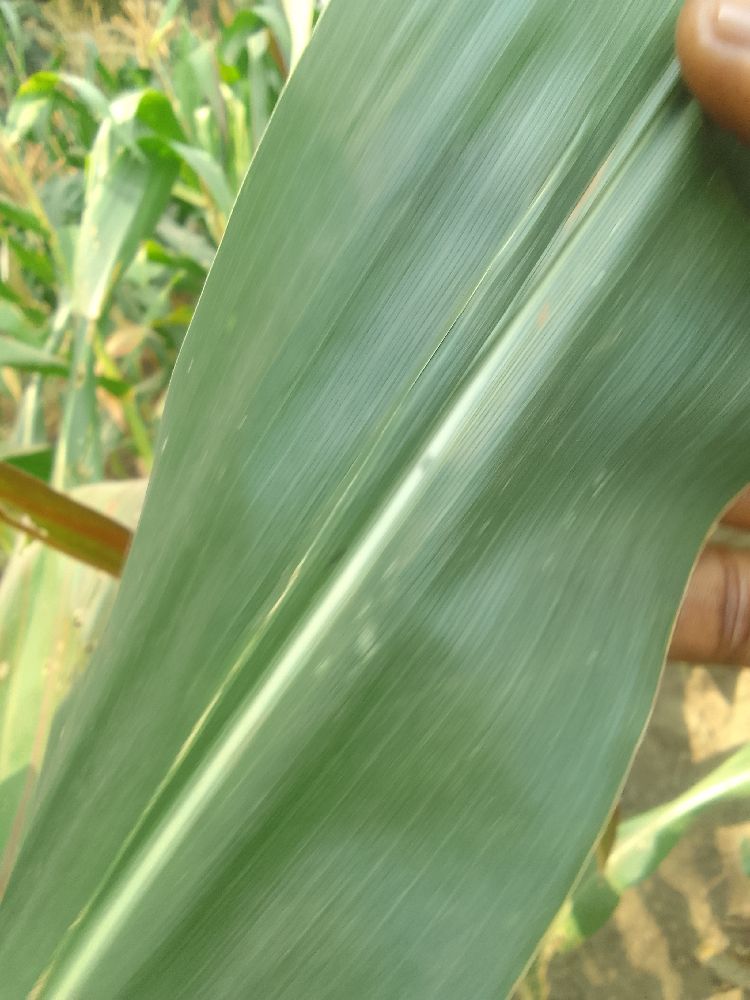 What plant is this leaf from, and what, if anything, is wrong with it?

maize, healthy
